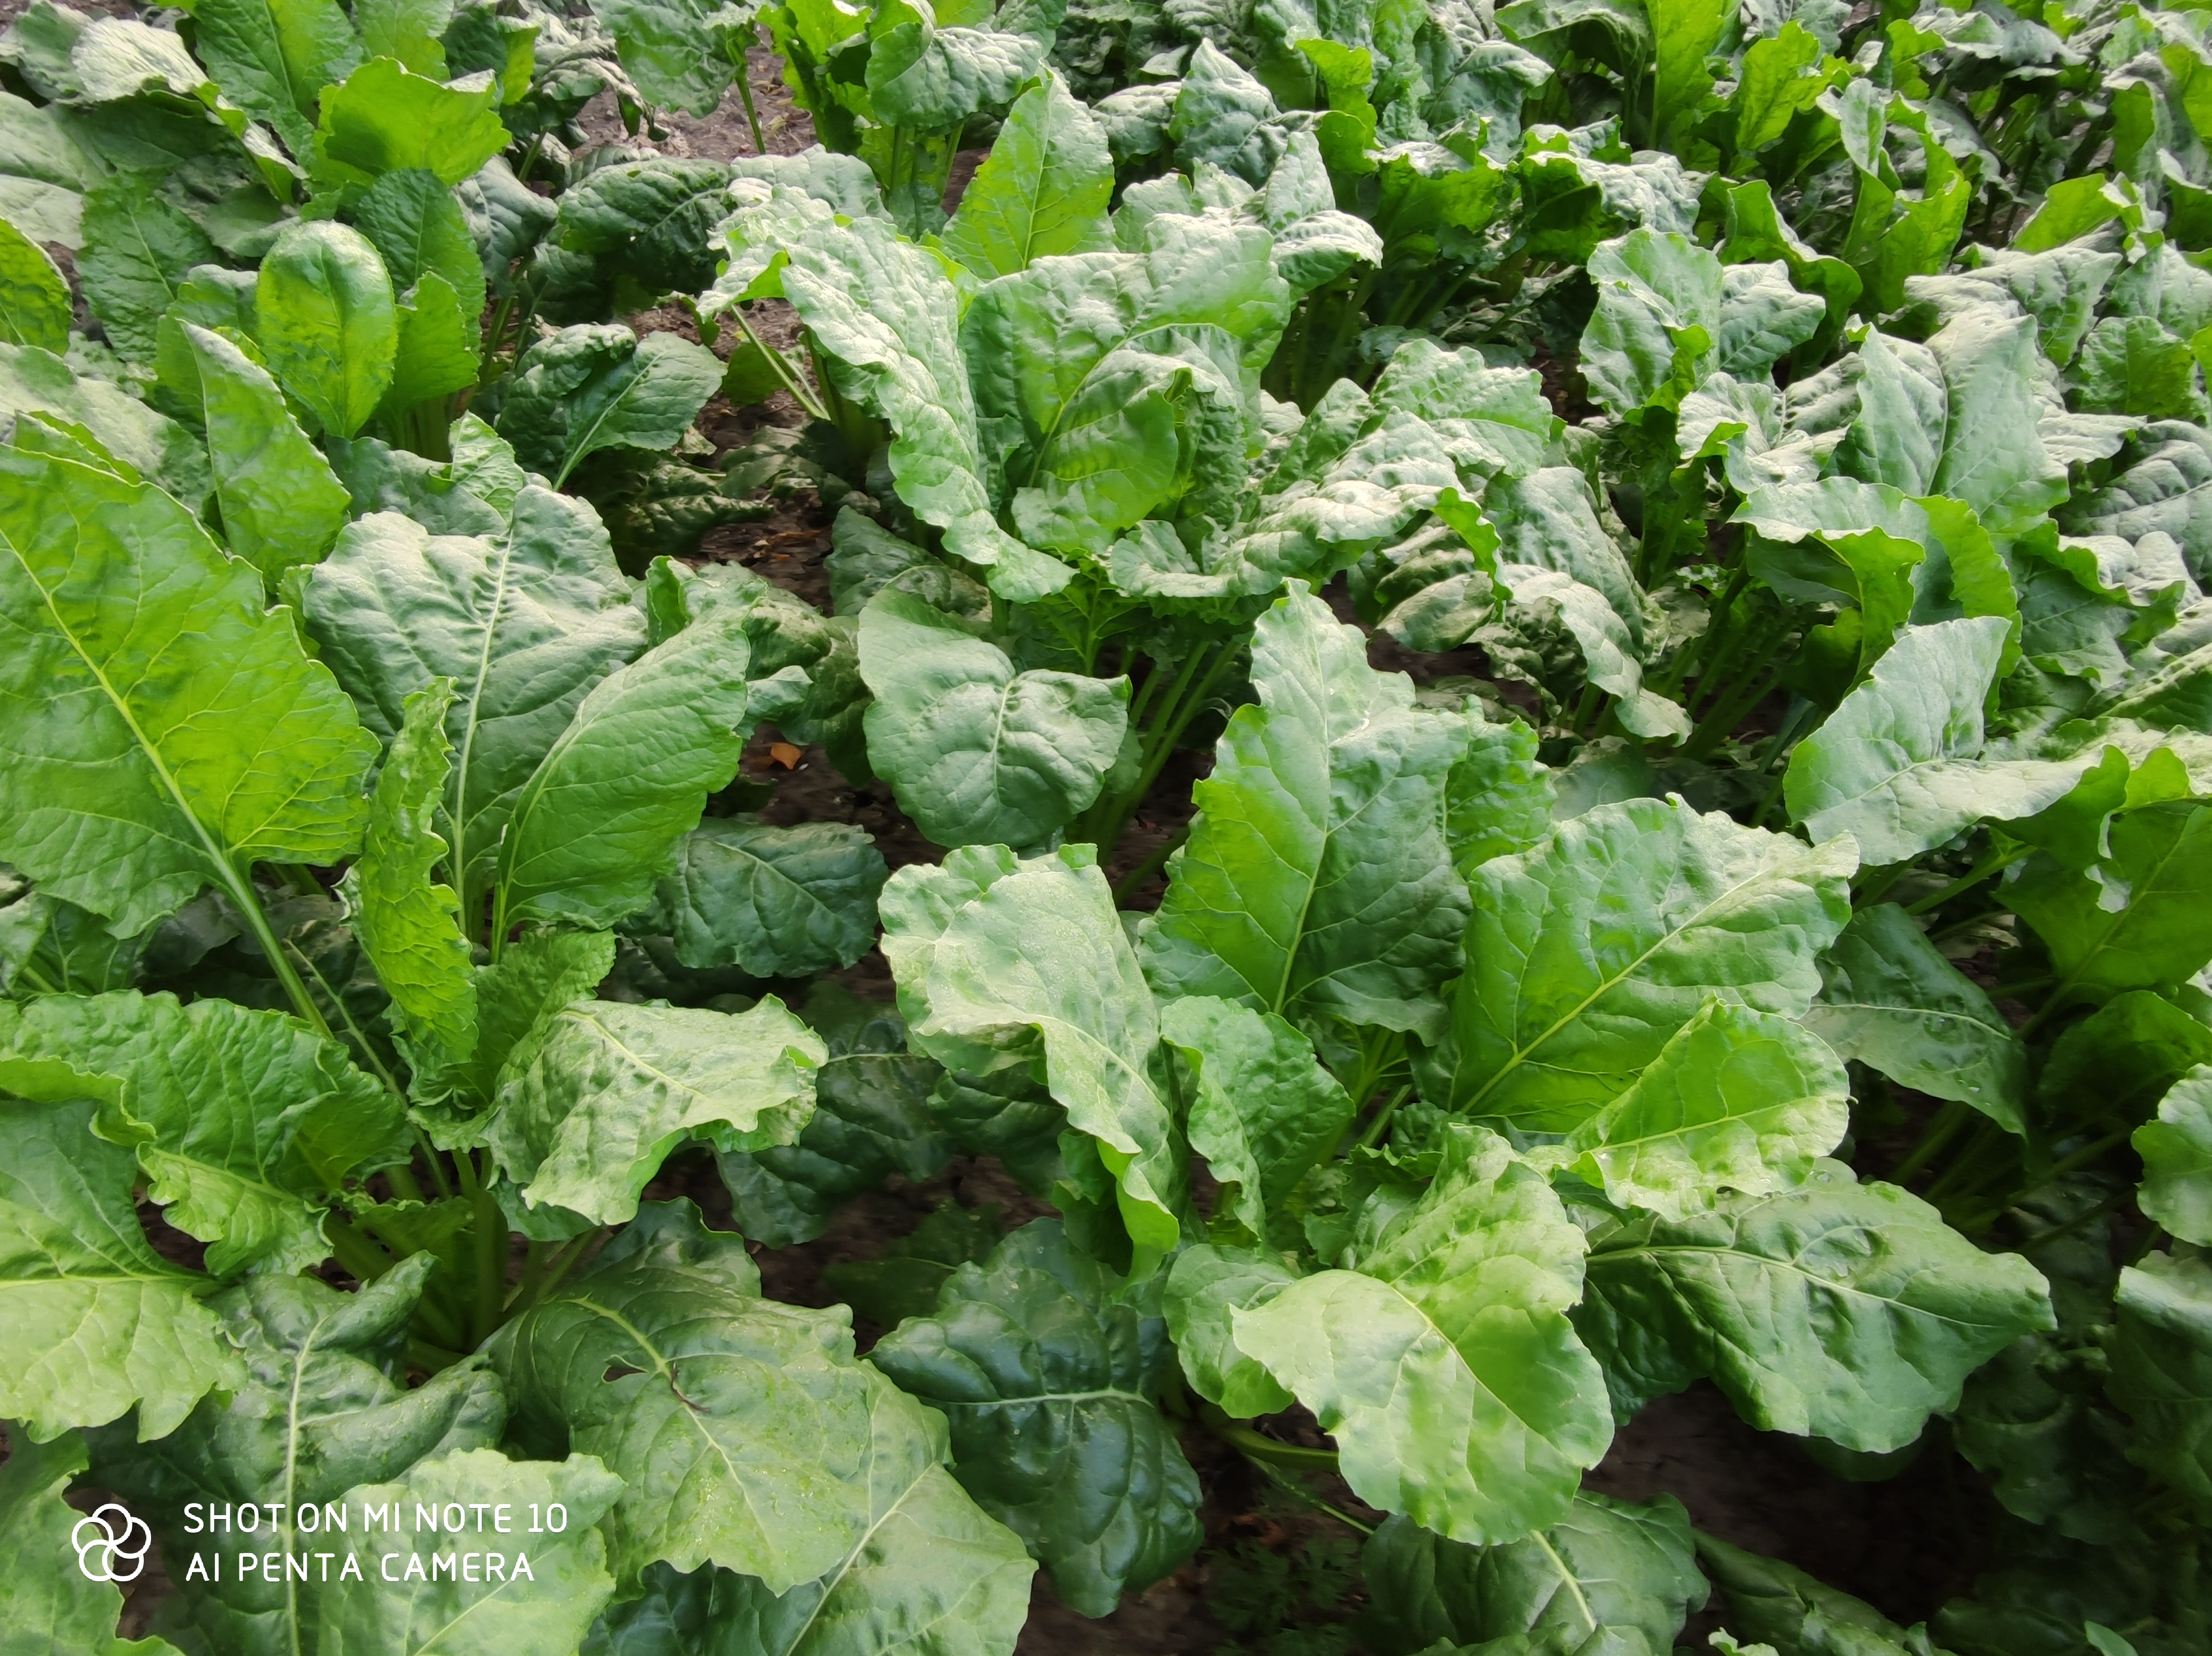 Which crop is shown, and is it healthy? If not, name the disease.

beet, unaffected
